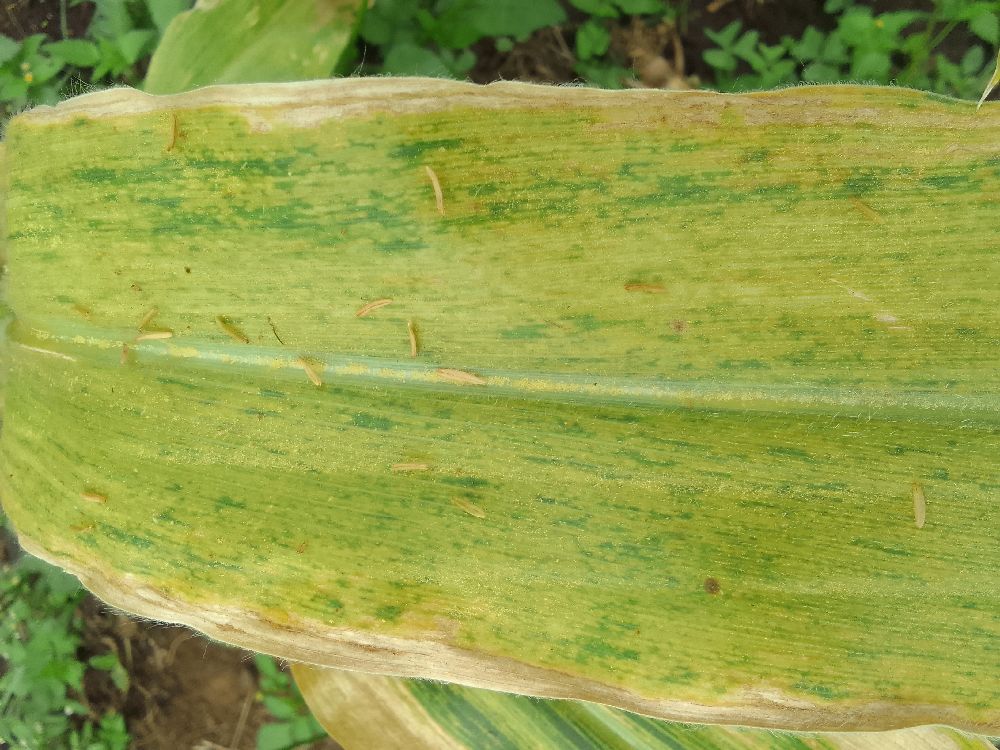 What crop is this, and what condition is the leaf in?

maize, maize lethal necrosis
